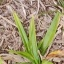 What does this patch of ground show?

grass
